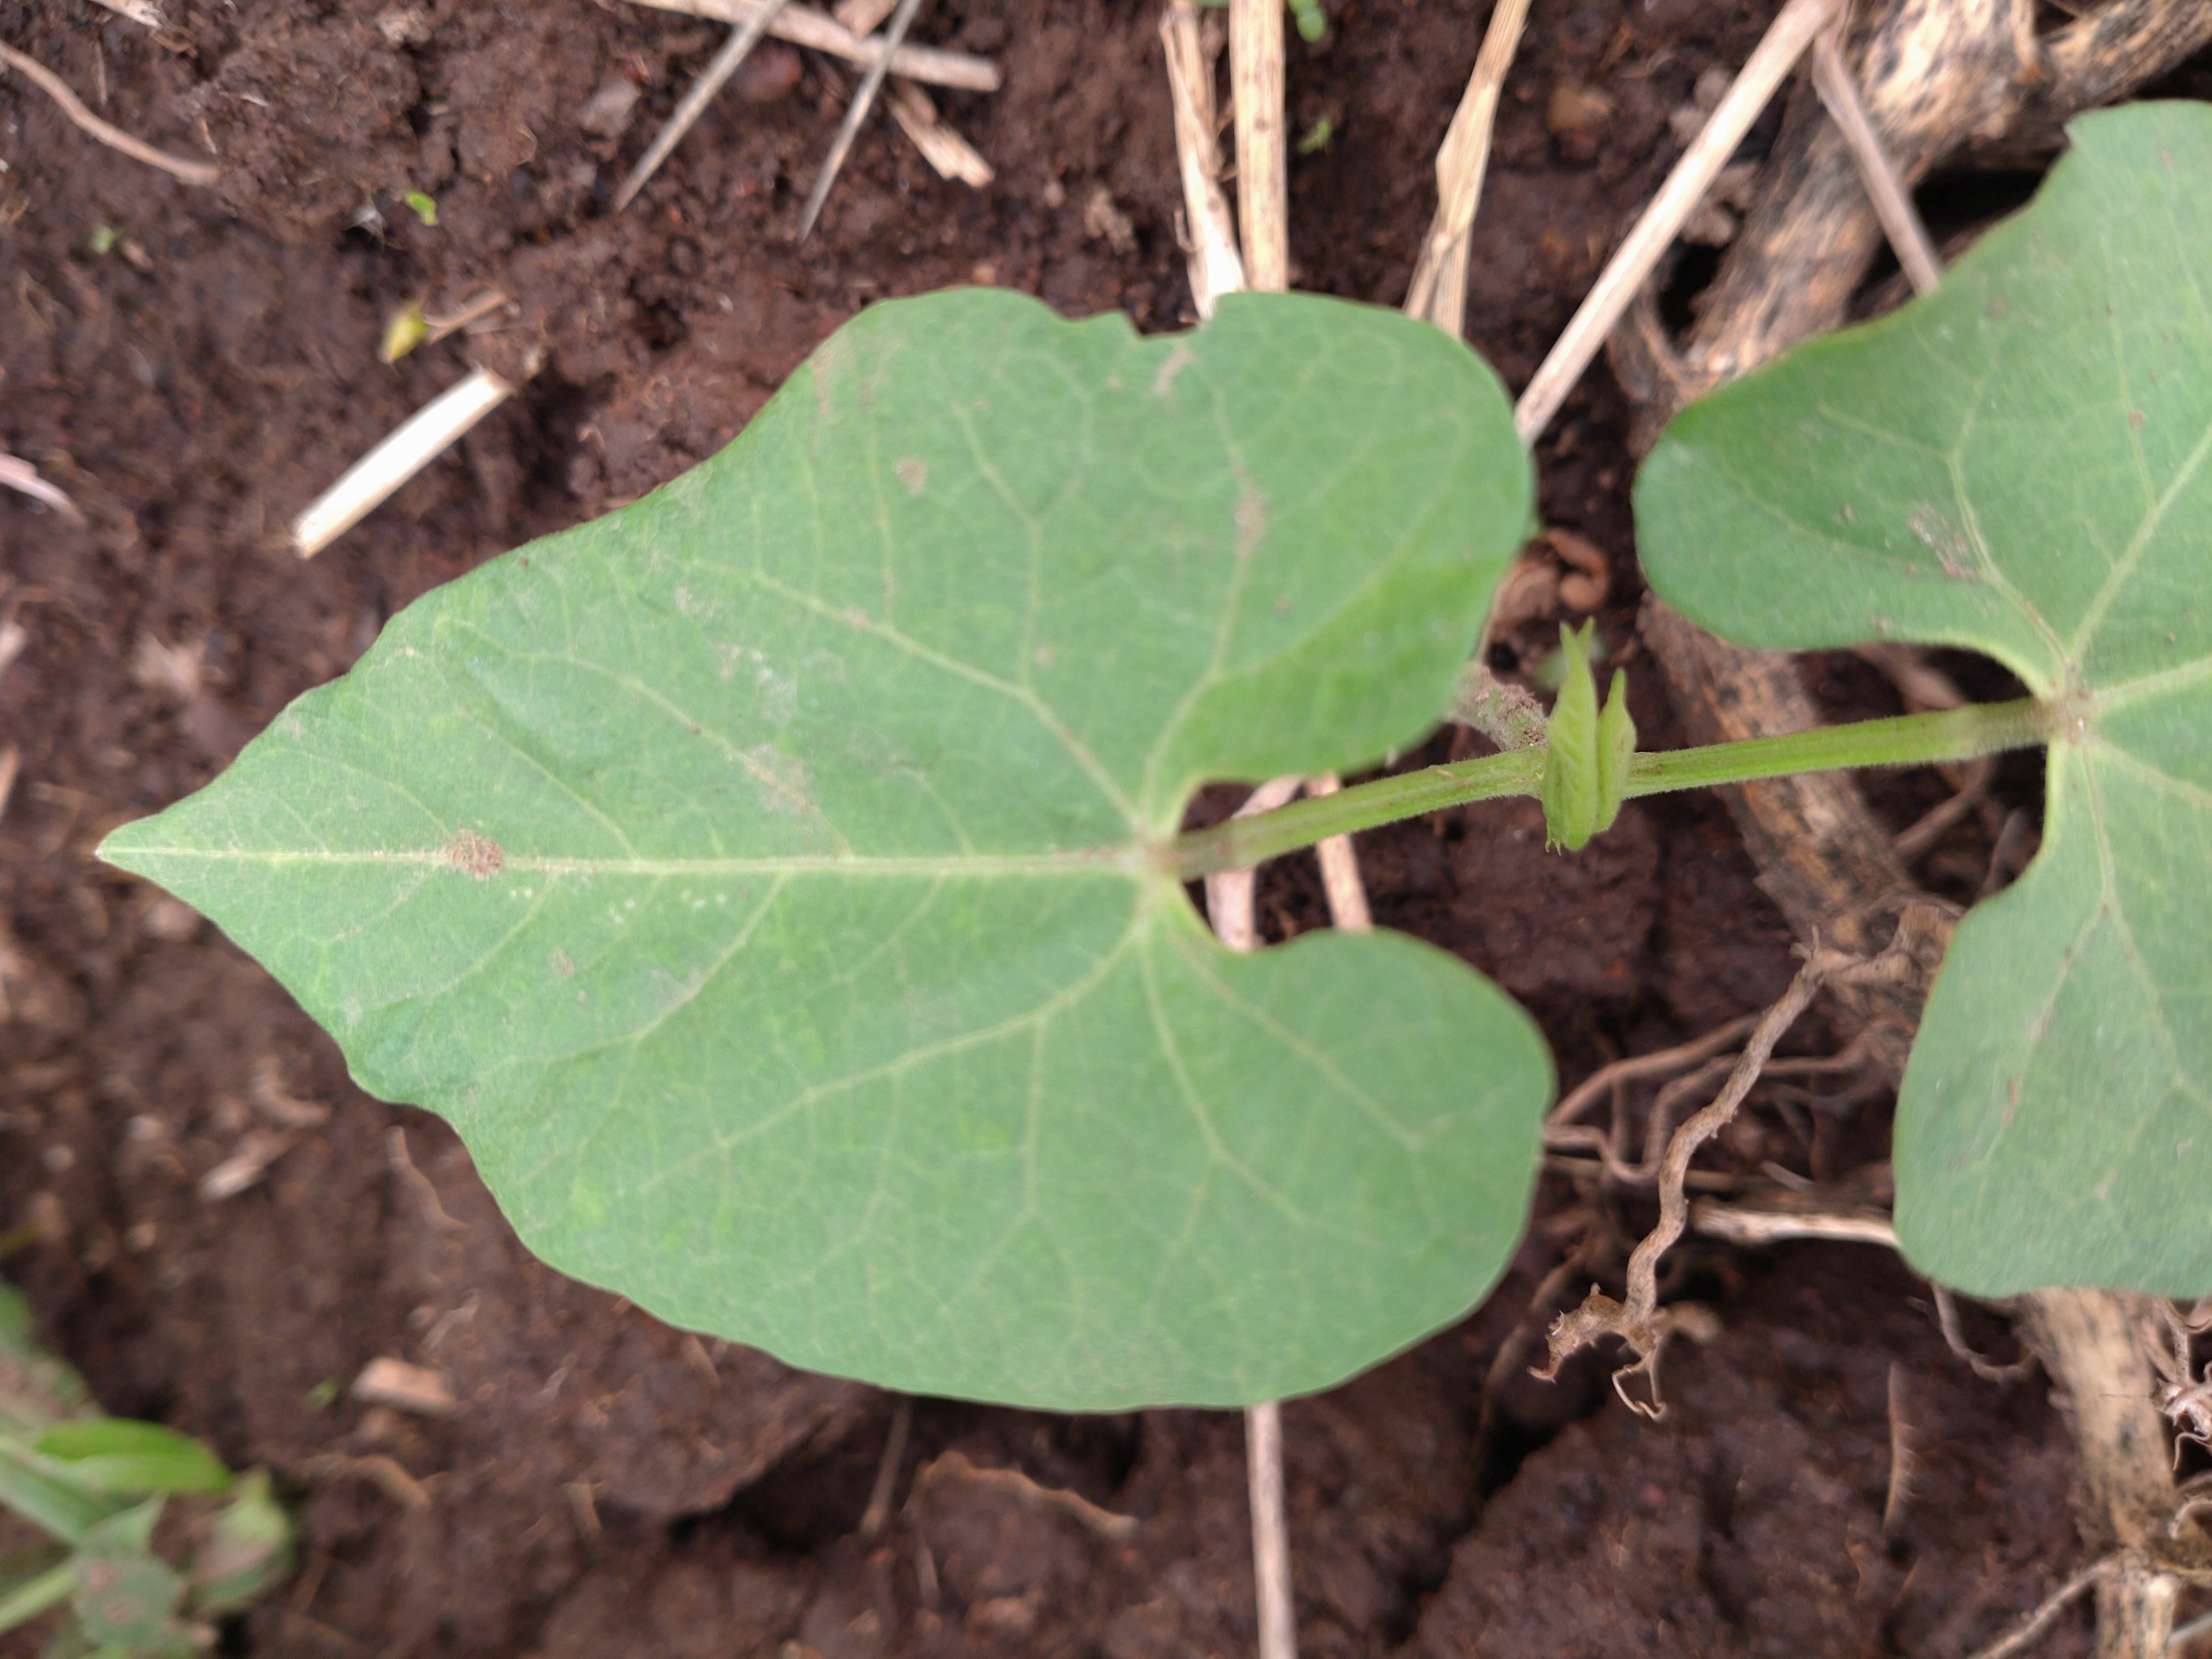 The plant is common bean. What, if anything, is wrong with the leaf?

healthy
